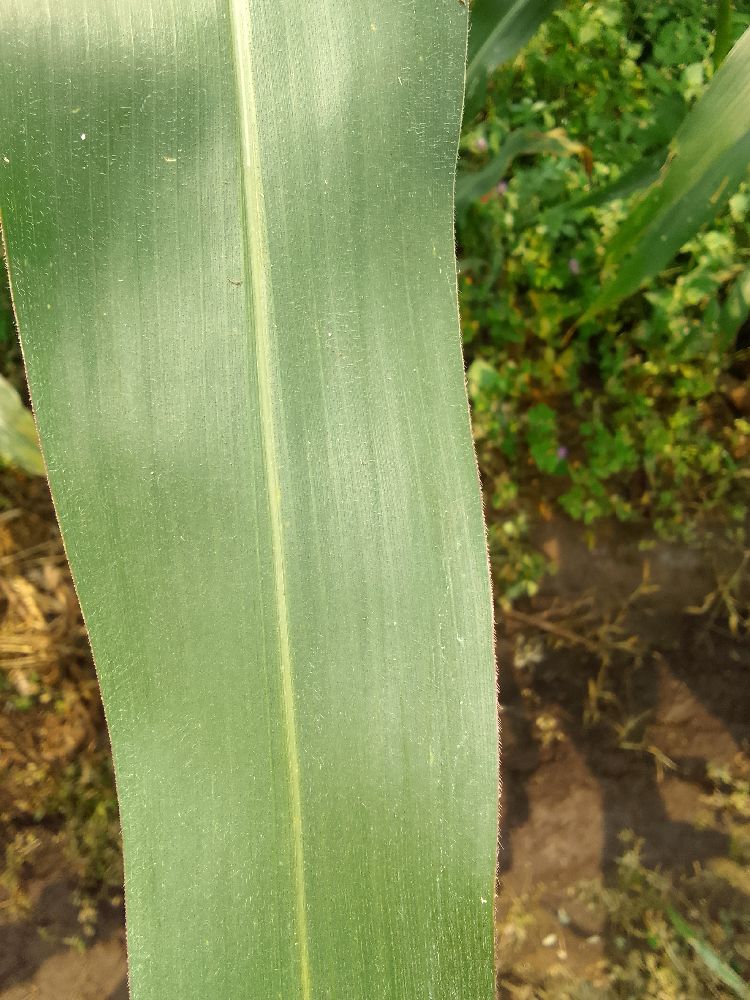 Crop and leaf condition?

maize, healthy
